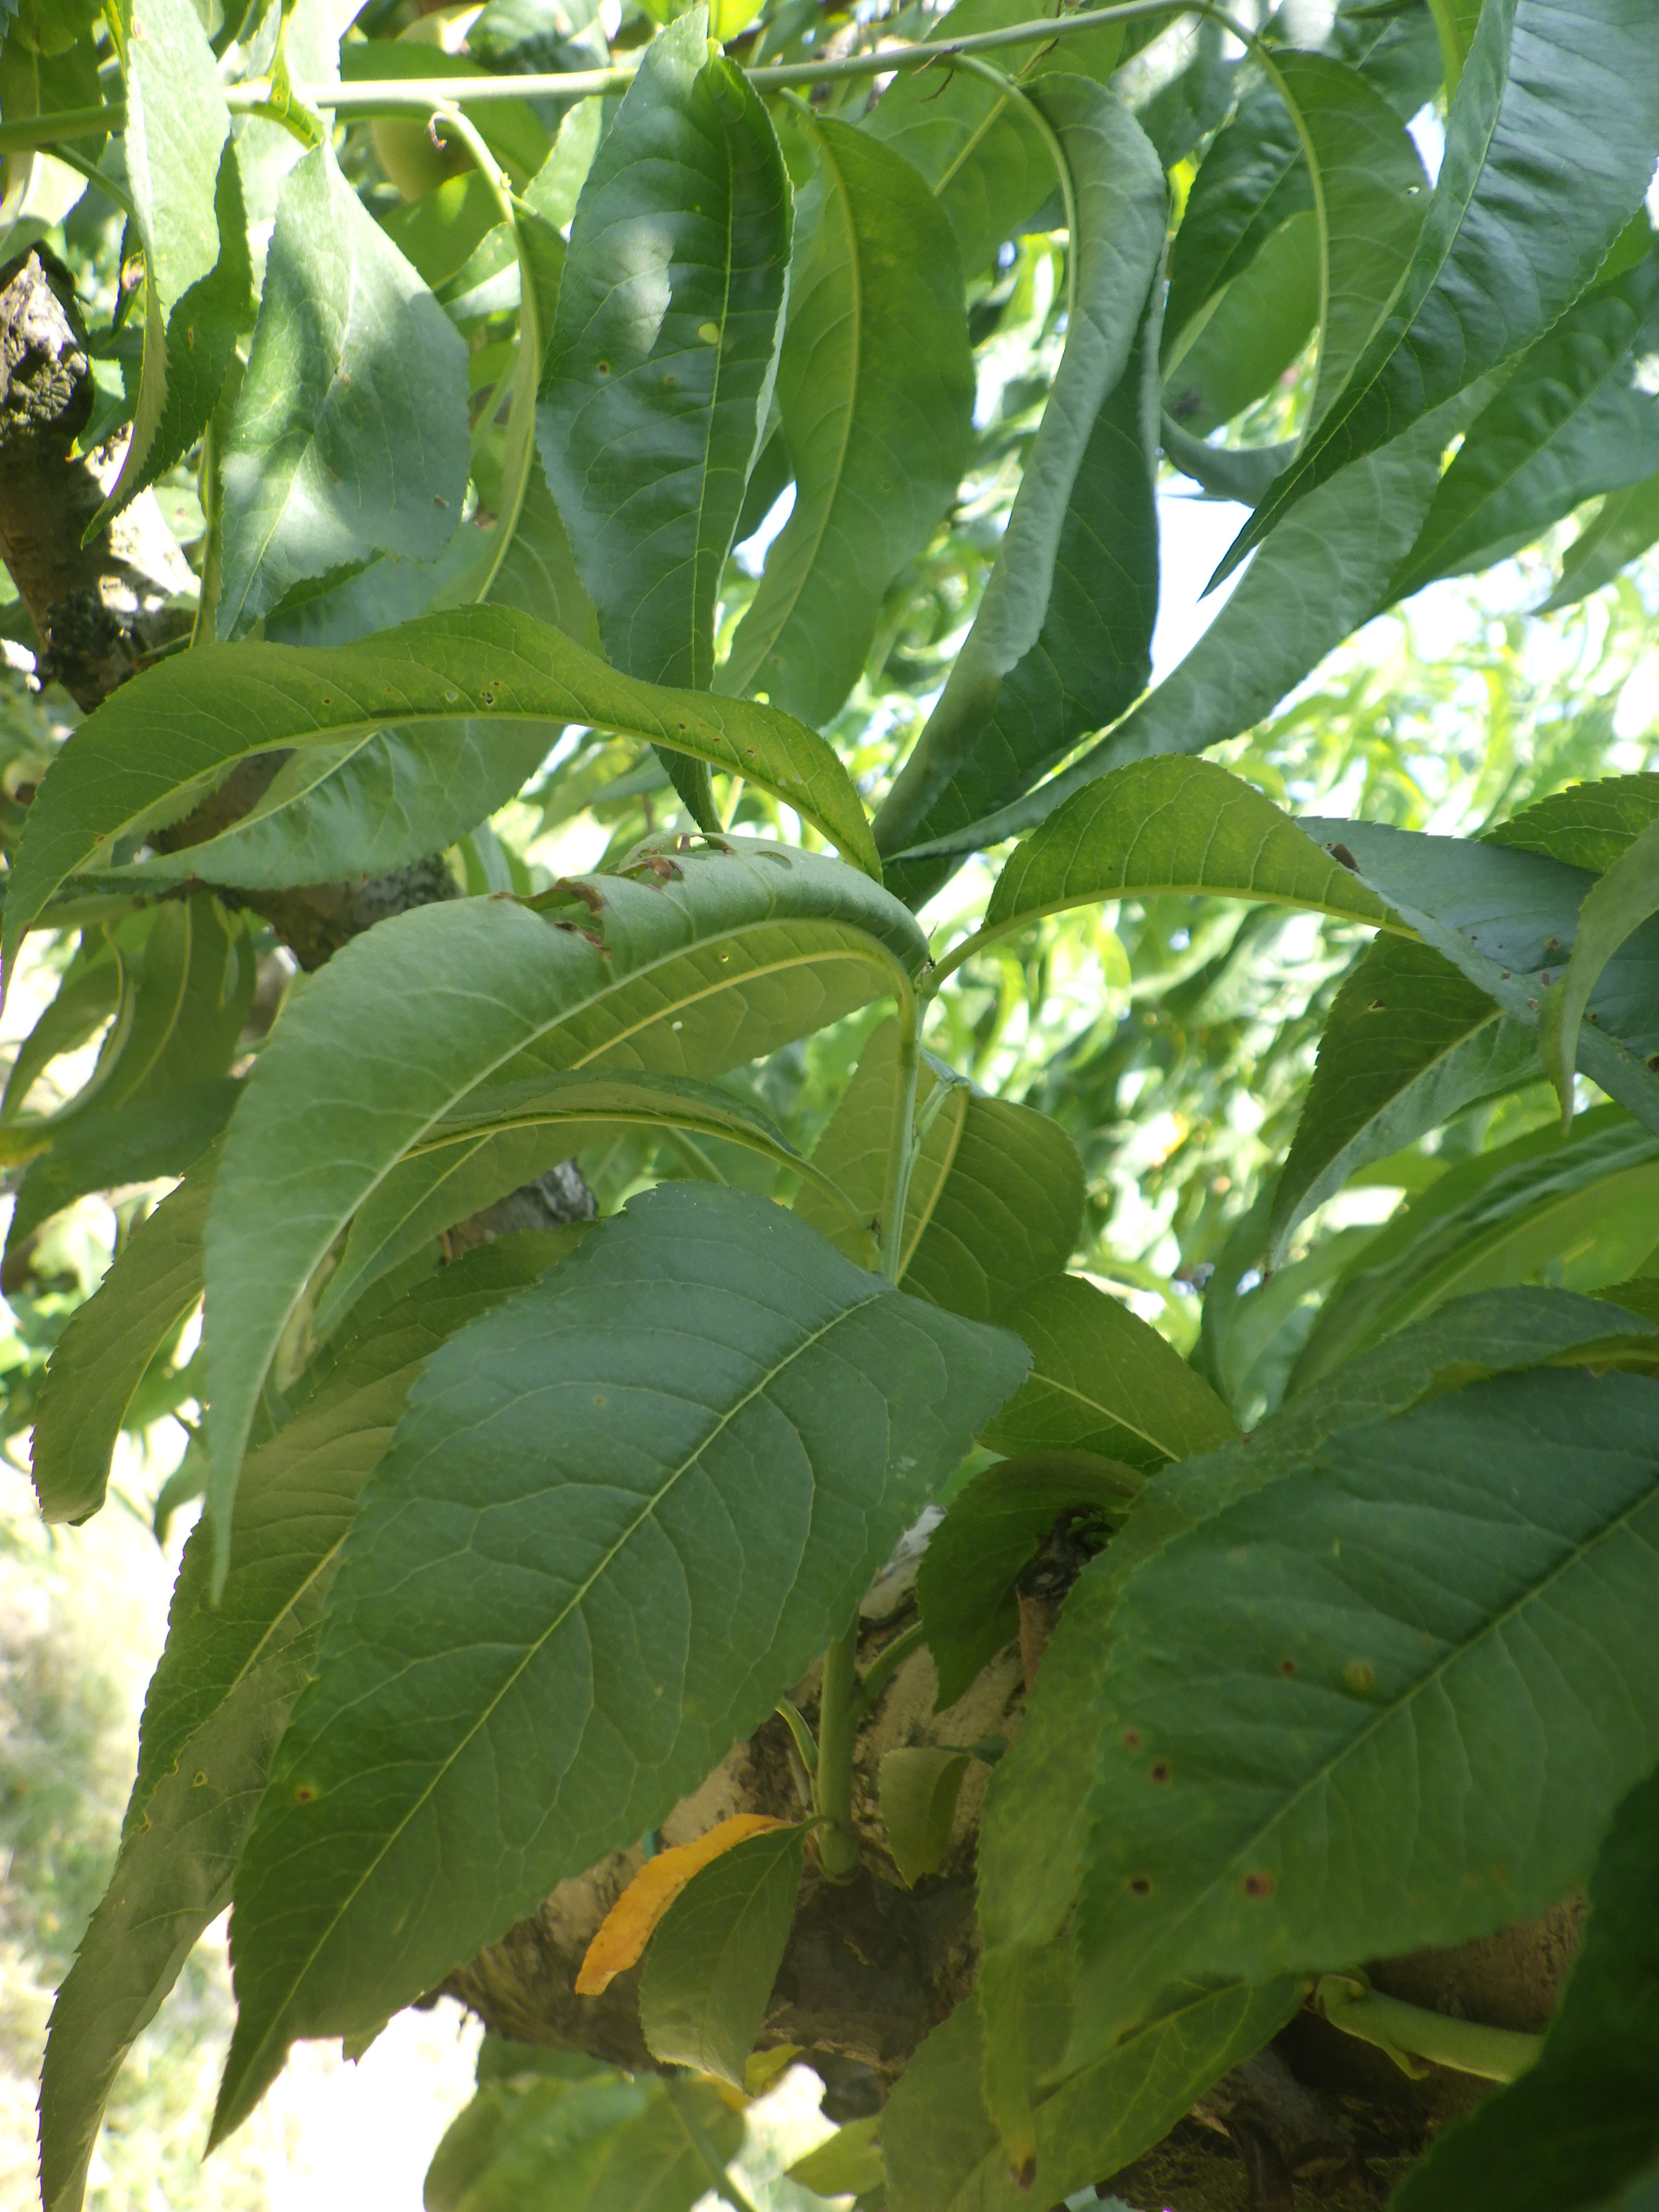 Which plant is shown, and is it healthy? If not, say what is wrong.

peach, chlorosis, shot hole disease
